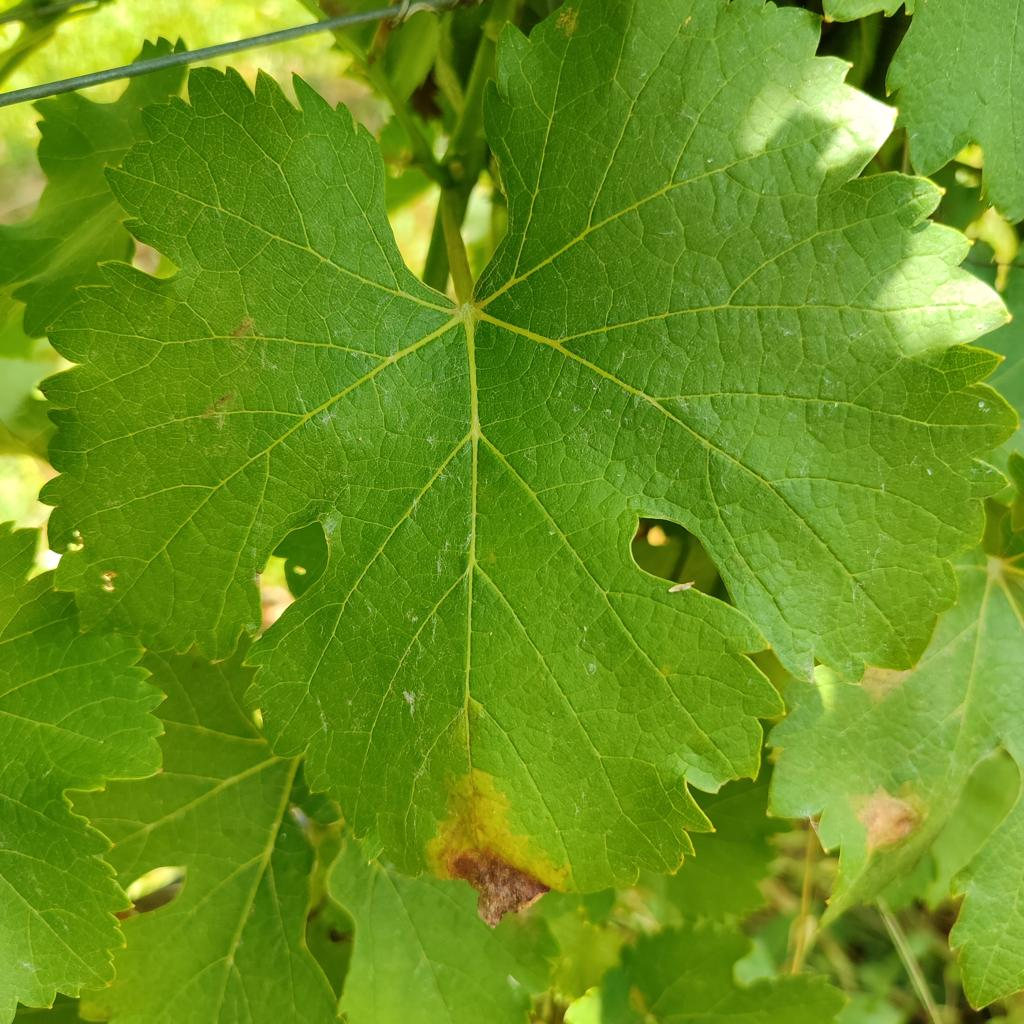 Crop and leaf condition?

grapevine, downy mildew
